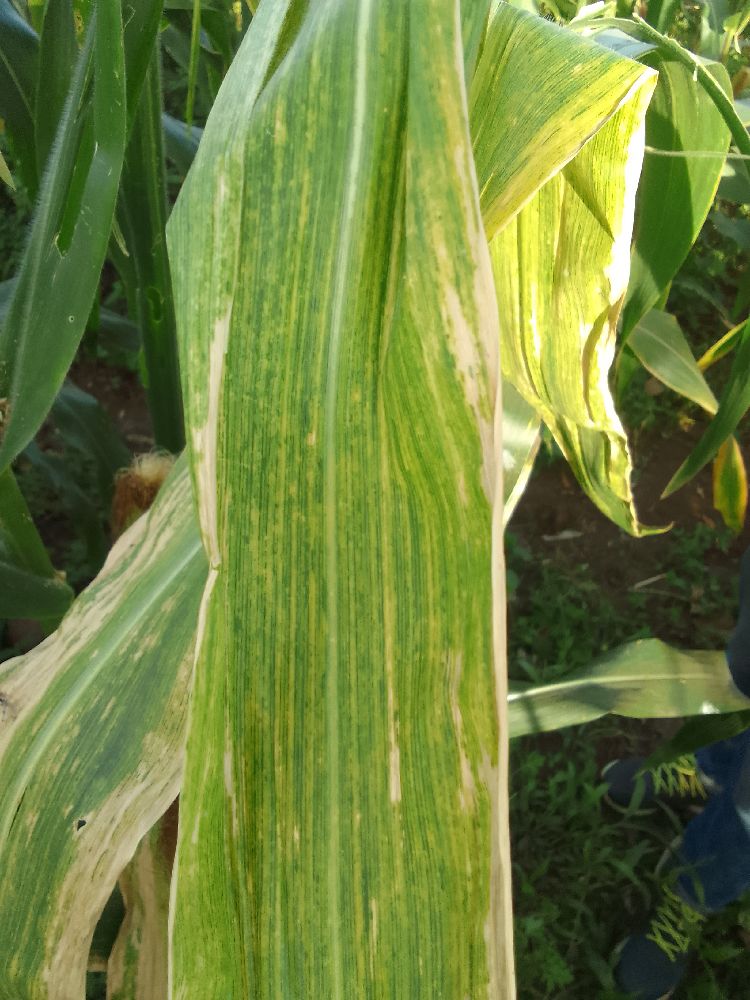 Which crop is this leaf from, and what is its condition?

maize, maize lethal necrosis
